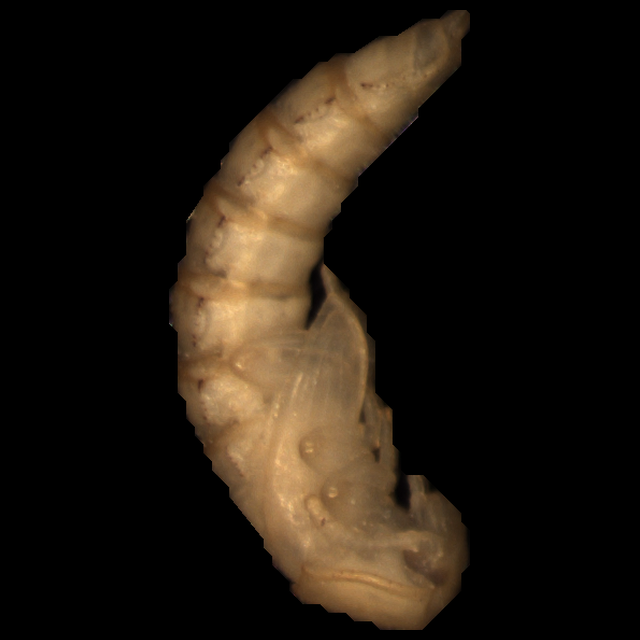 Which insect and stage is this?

mealworm pupa
